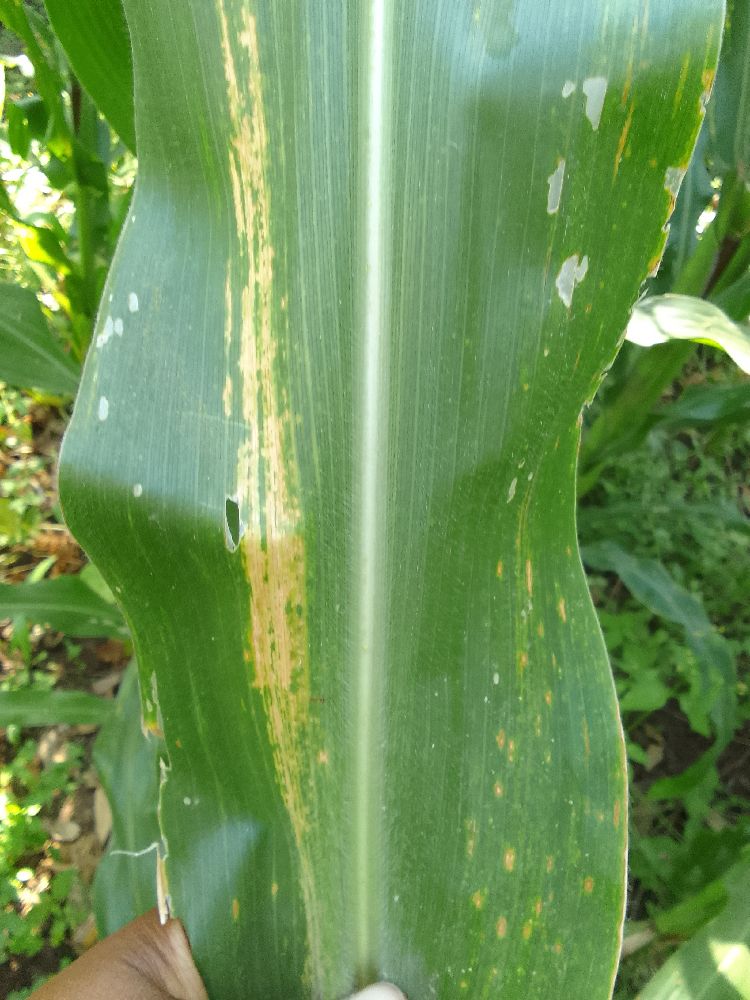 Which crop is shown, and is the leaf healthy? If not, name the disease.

maize, maize lethal necrosis
